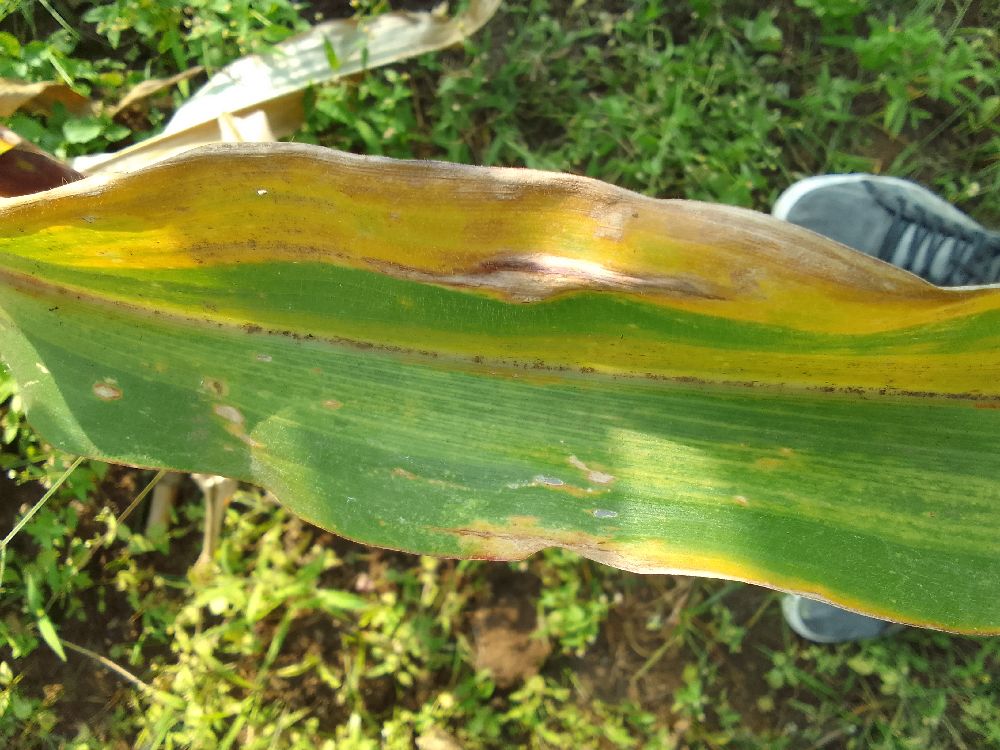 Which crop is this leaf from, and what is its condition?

maize, maize lethal necrosis
